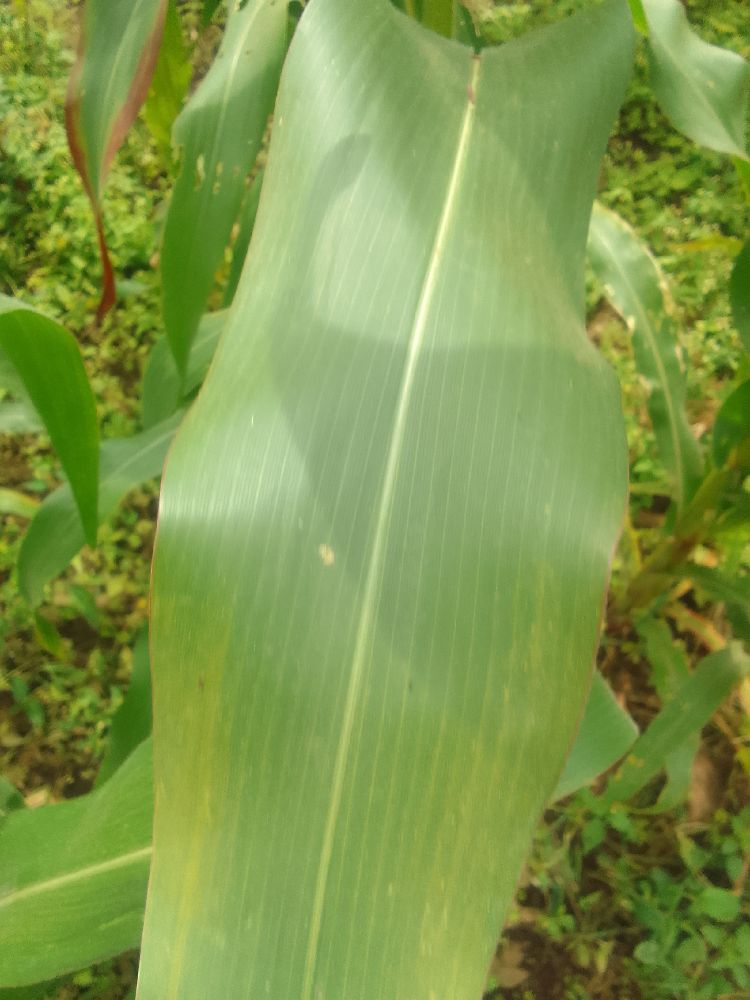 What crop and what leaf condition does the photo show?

maize, healthy
